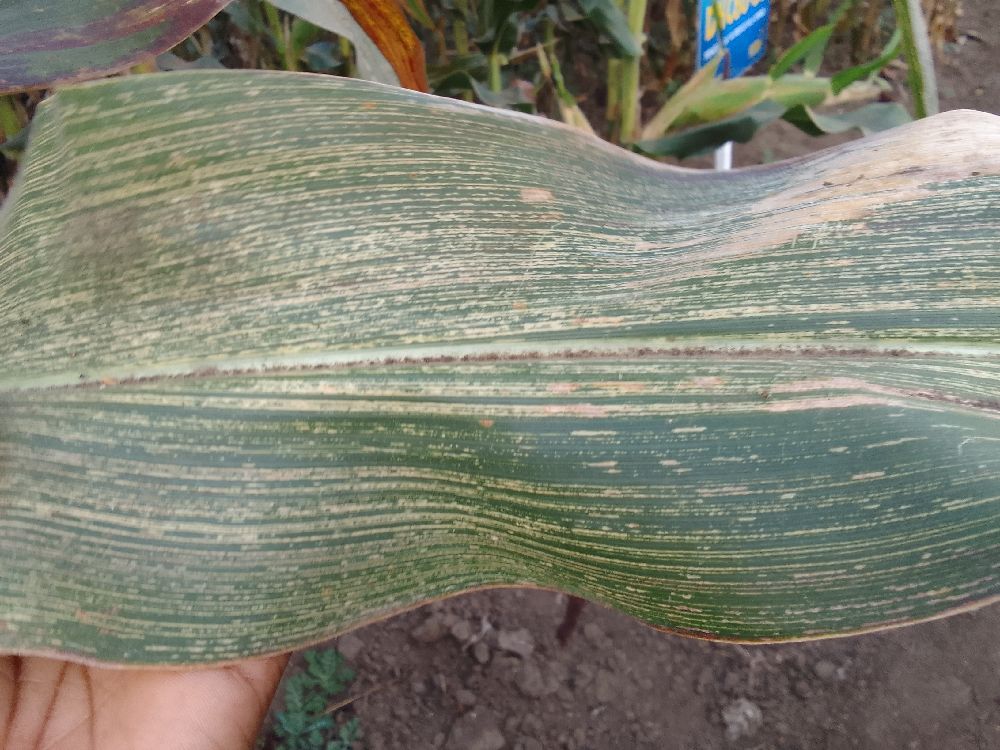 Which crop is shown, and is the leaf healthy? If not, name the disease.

maize, maize streak virus
